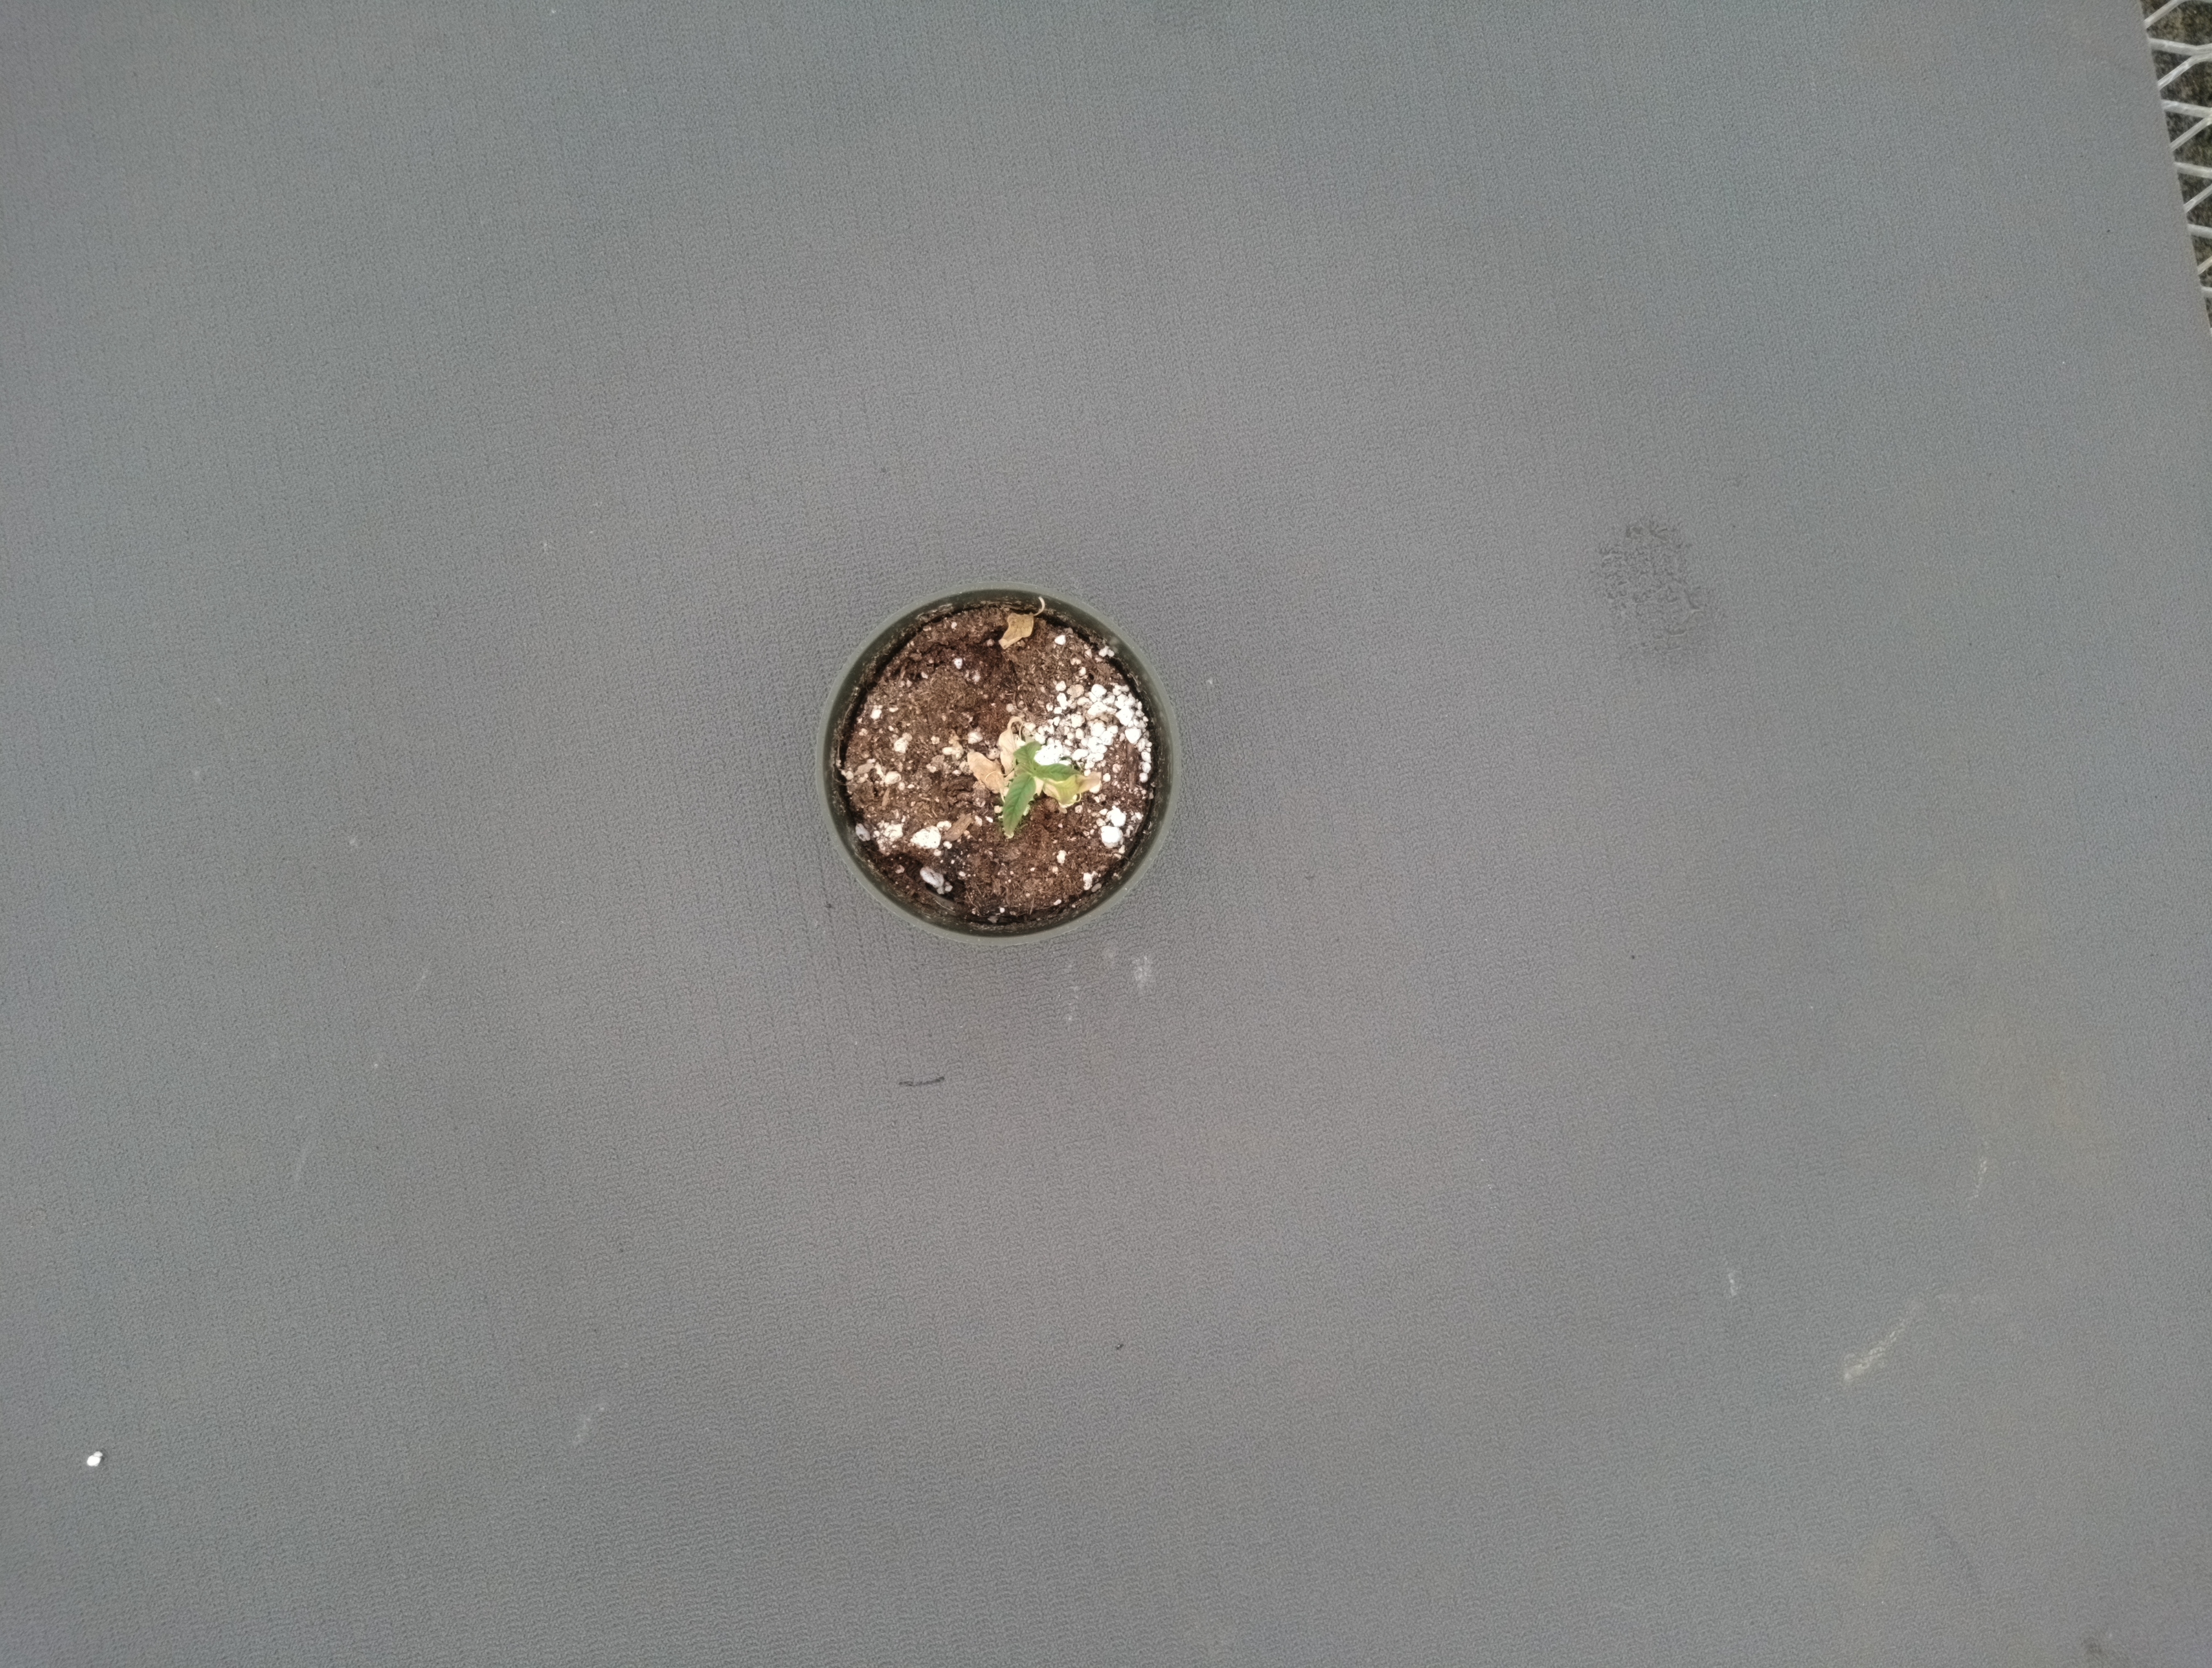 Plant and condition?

waterhemp, chlorosis necrosis
